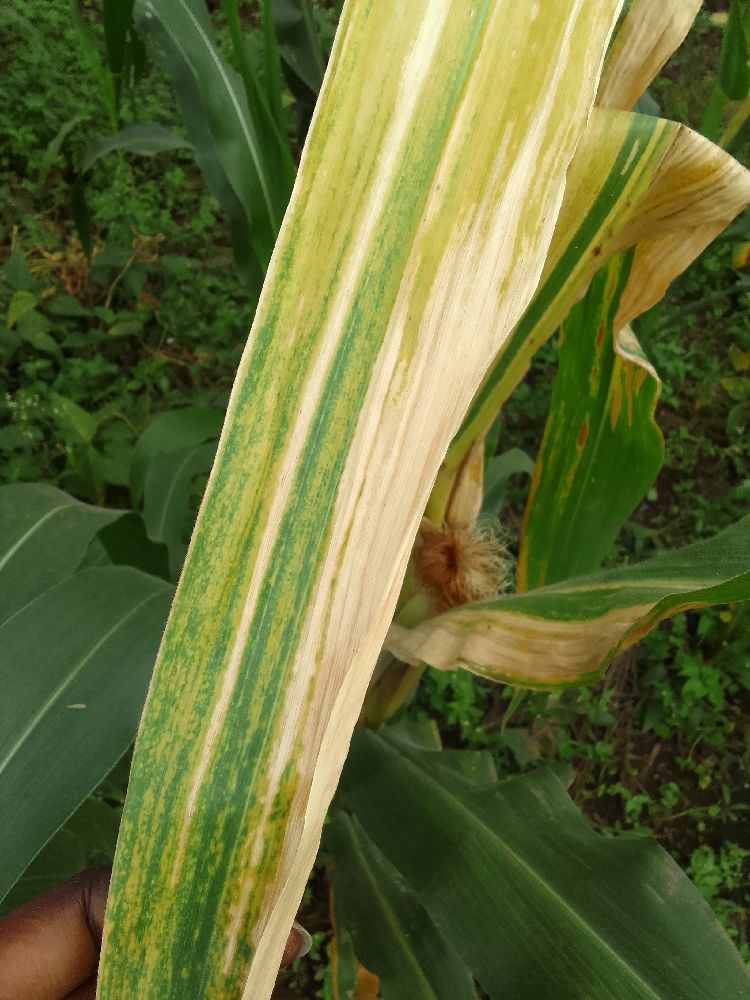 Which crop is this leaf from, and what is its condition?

maize, maize lethal necrosis
